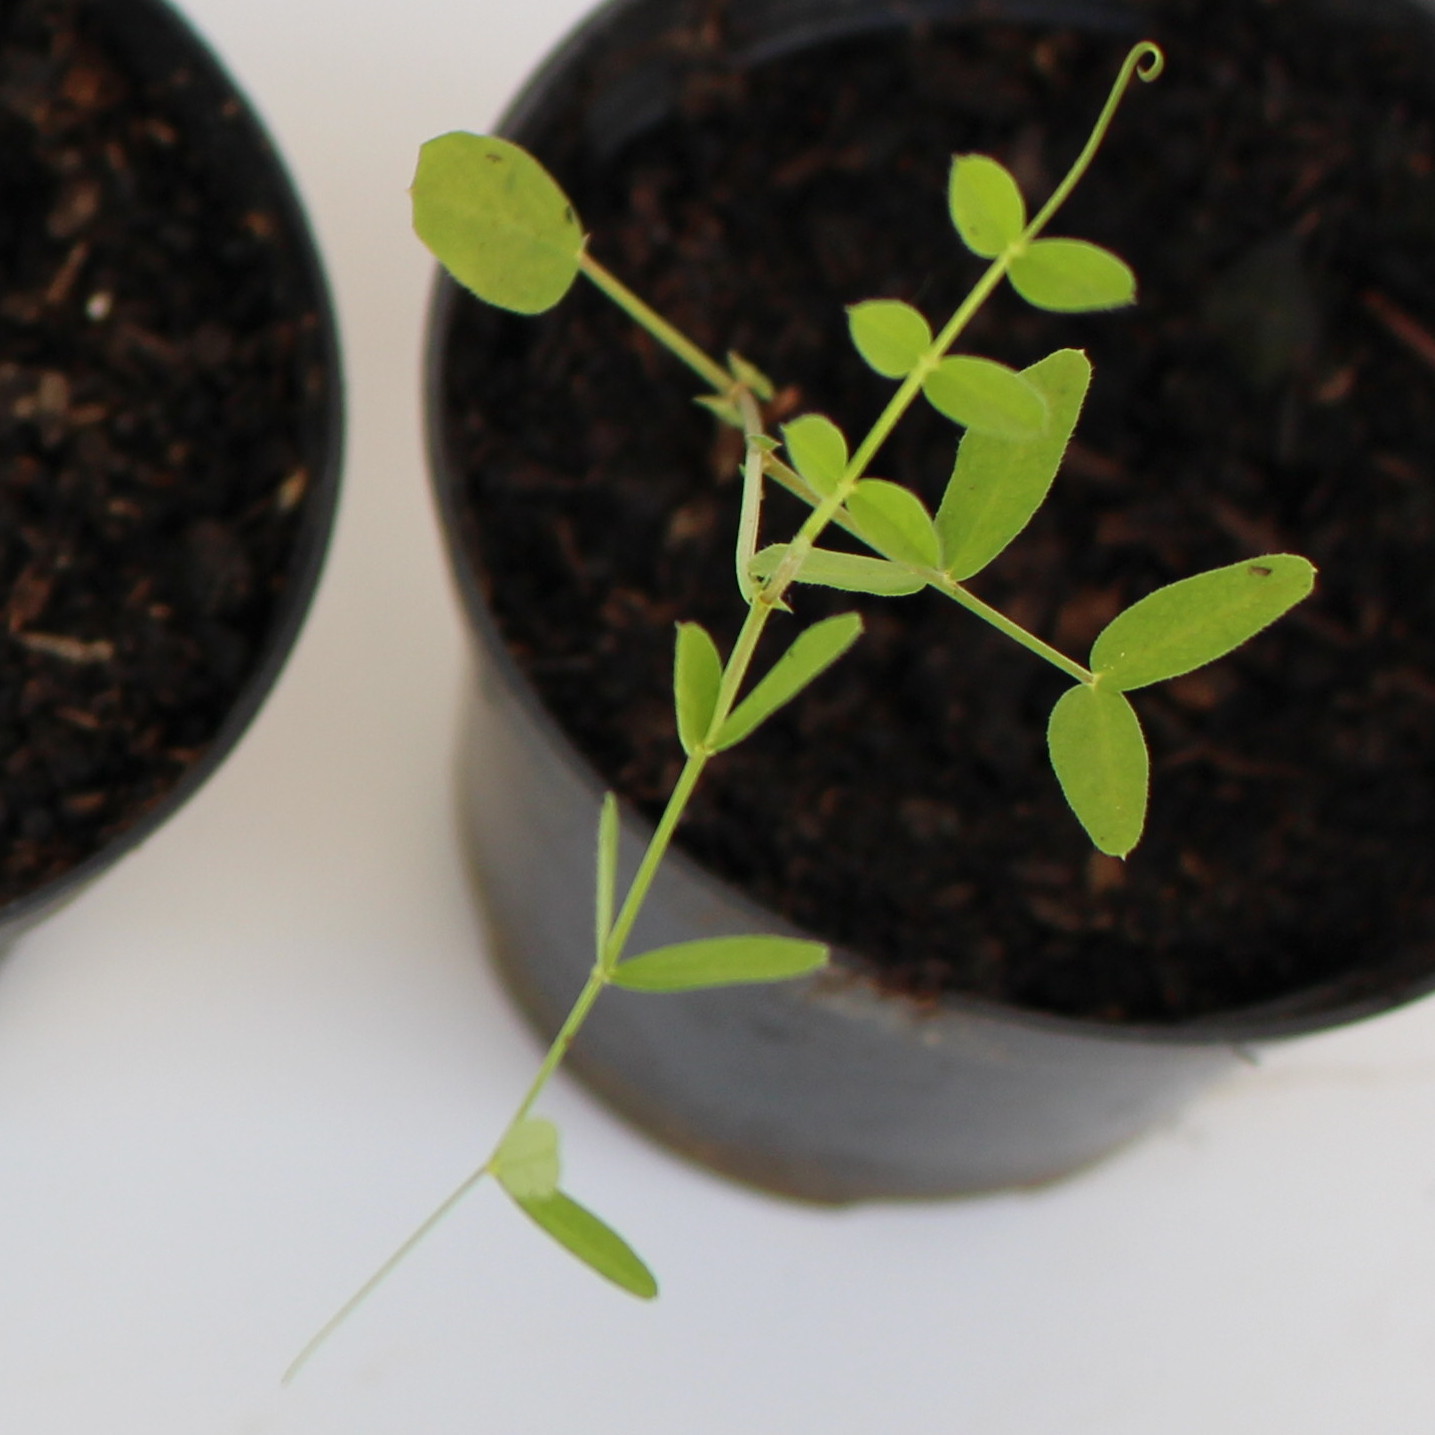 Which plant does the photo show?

Vicia sativa
